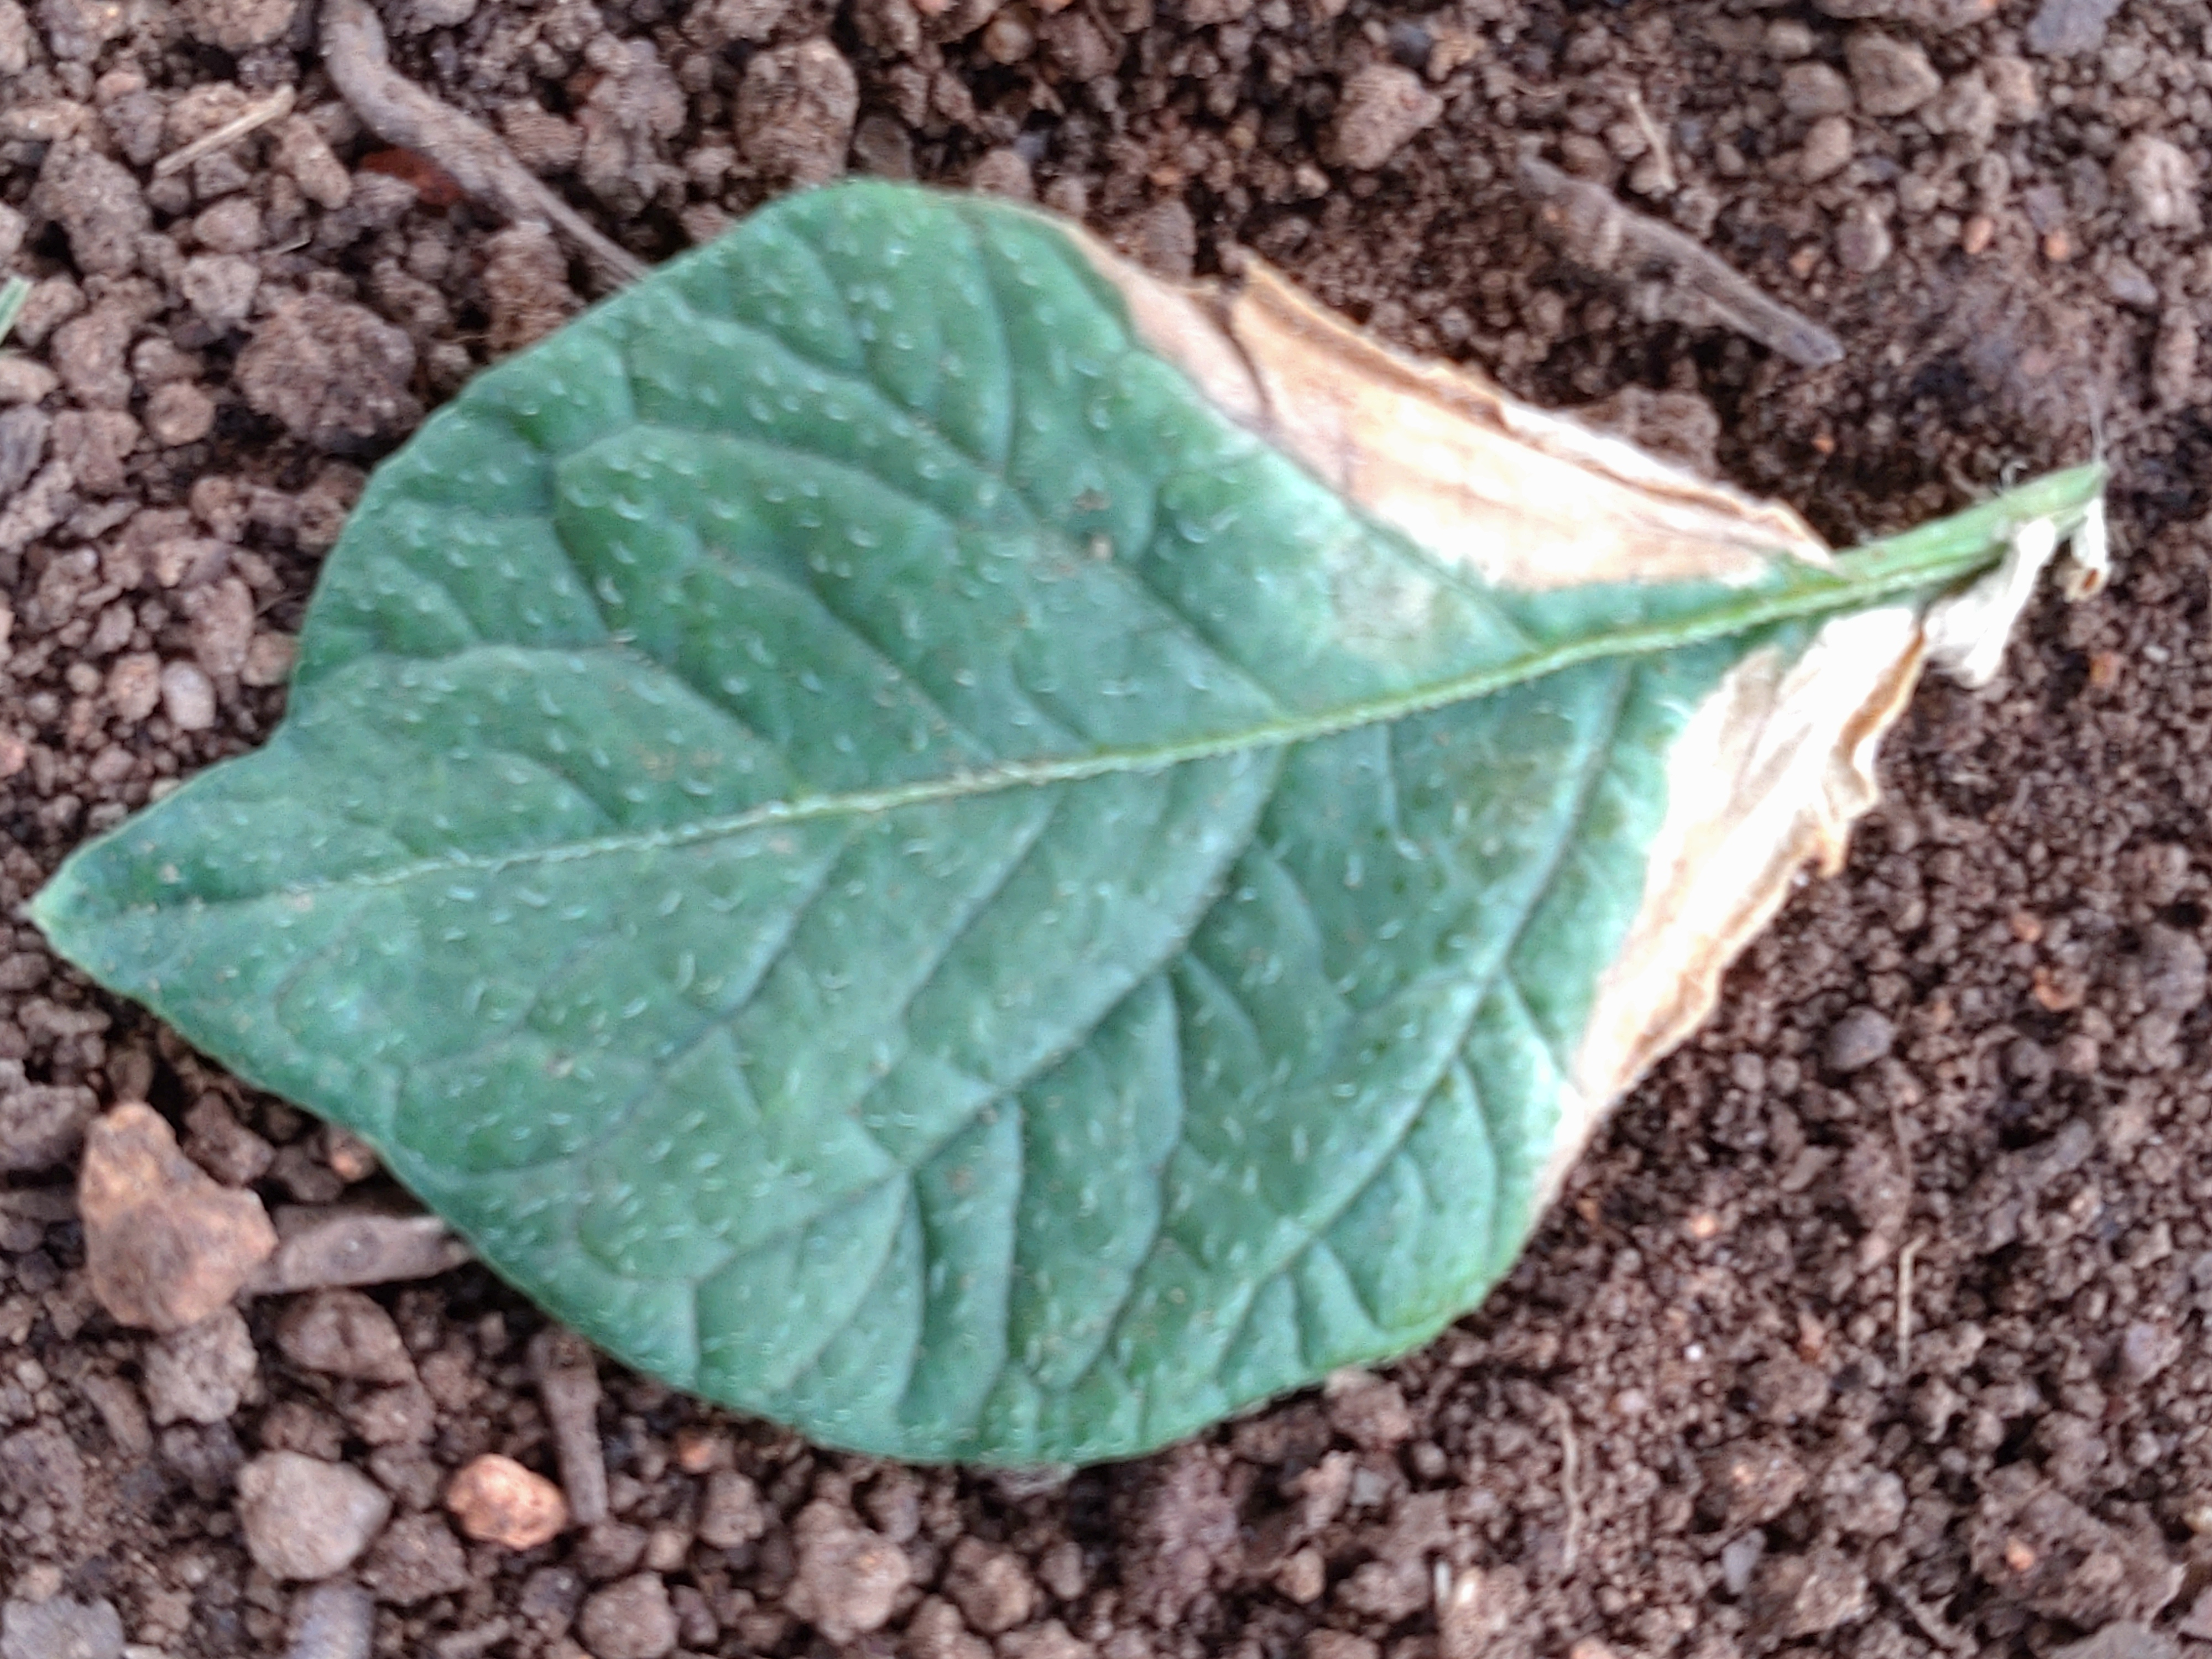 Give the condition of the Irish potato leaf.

early blight
